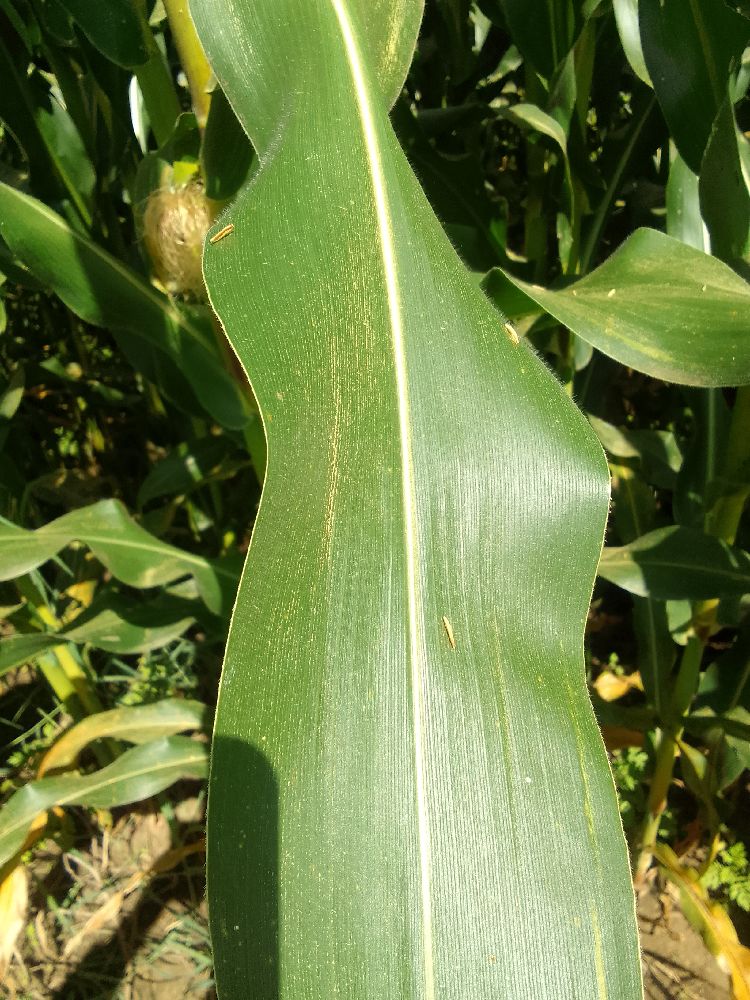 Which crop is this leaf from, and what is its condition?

maize, healthy
